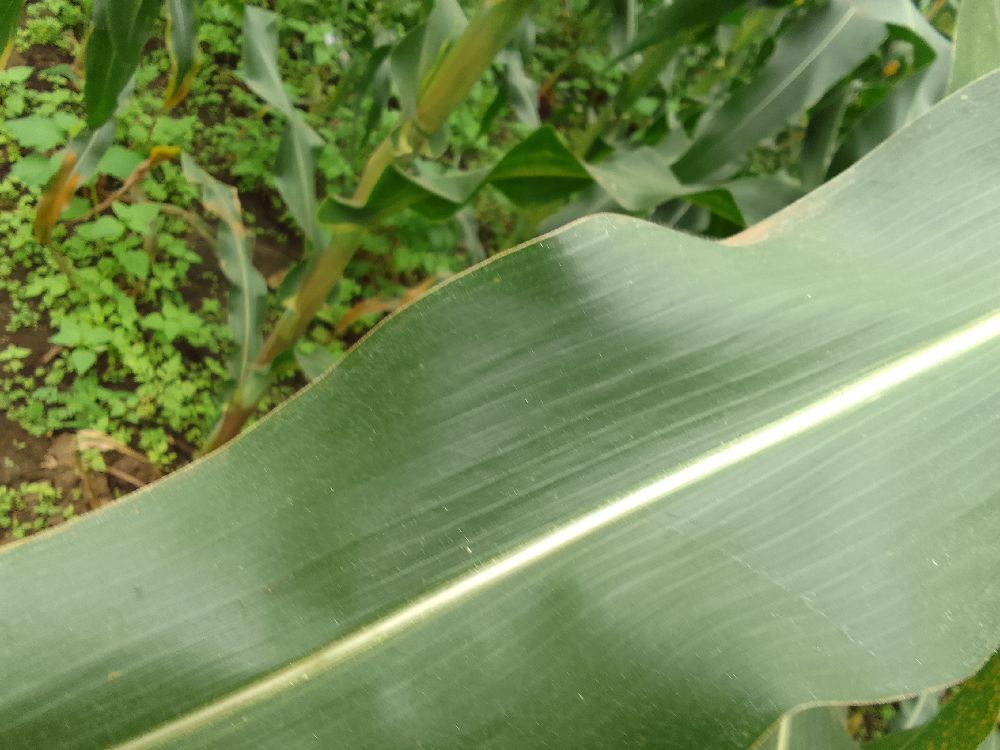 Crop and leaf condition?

maize, healthy
